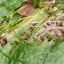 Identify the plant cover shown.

structured weed
